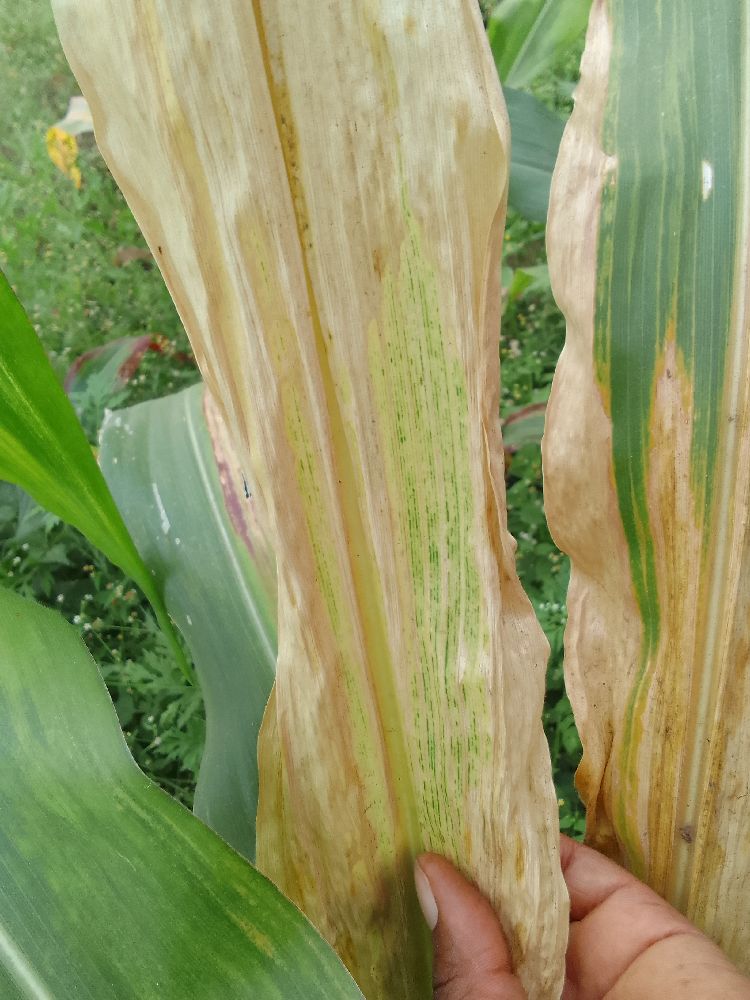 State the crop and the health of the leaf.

maize, maize lethal necrosis
